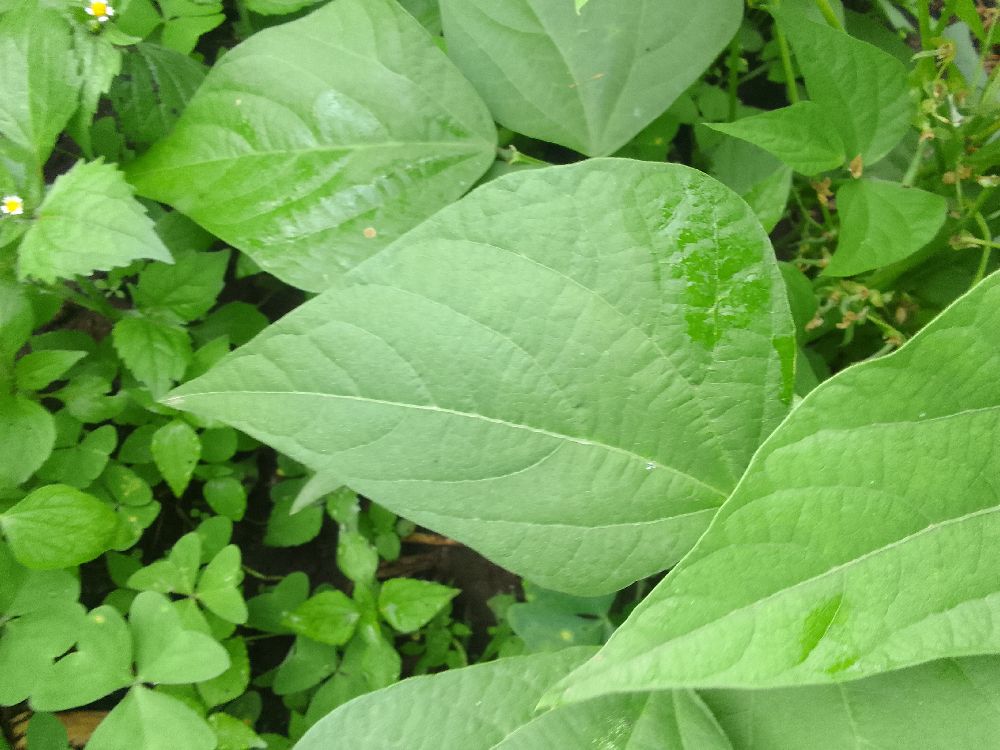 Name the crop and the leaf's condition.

common bean, healthy
